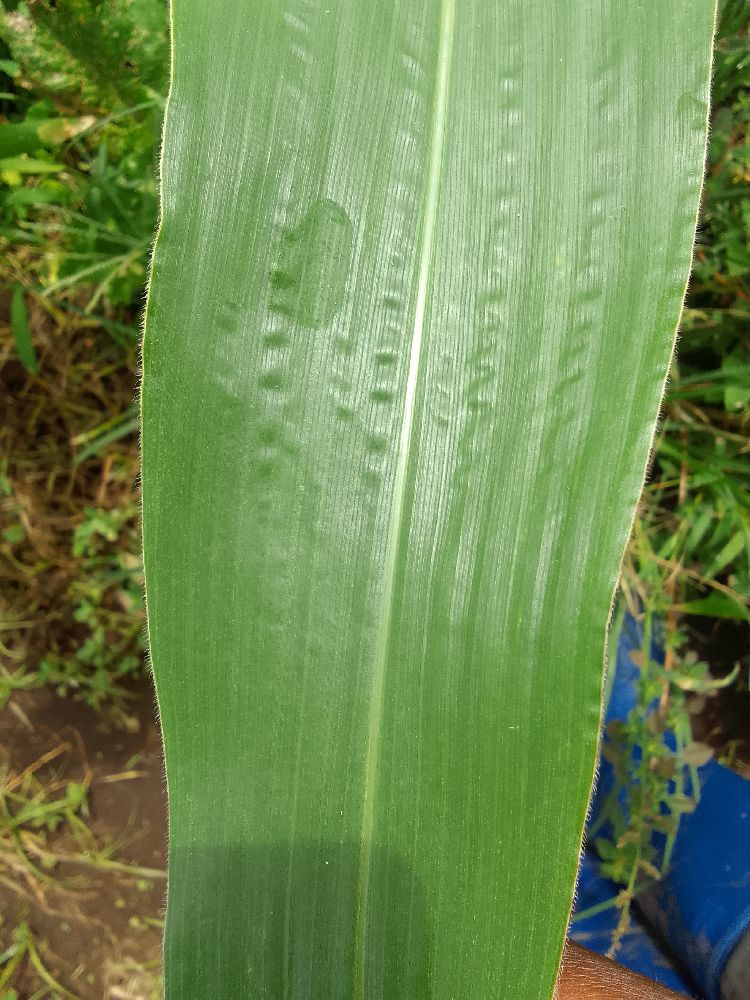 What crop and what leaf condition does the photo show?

maize, healthy
